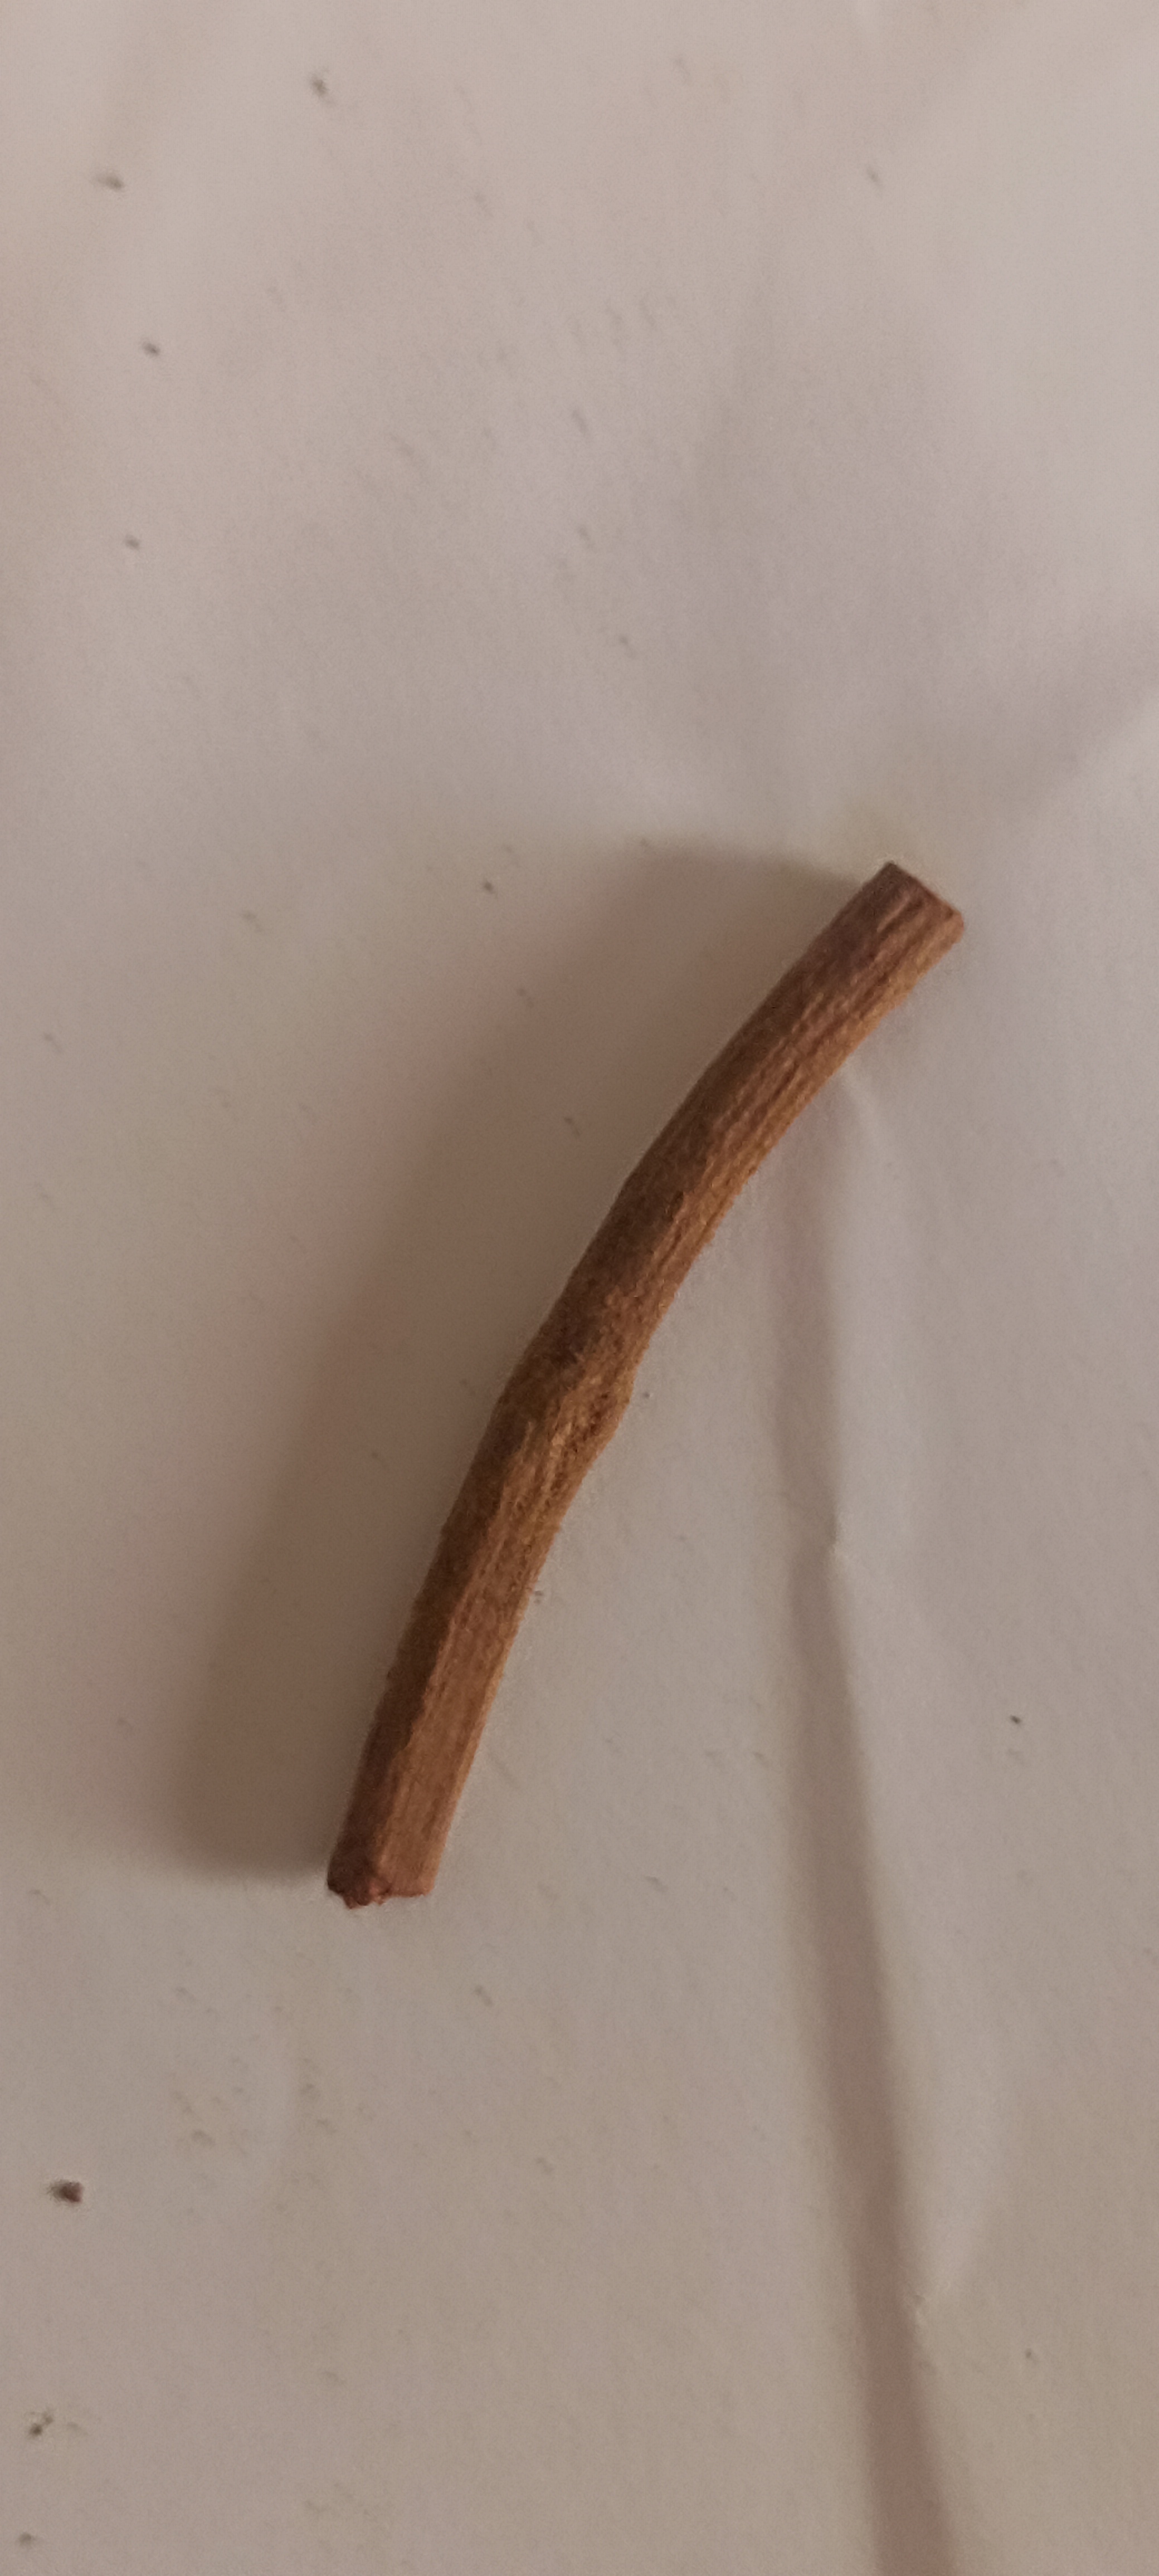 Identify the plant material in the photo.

manjistha
